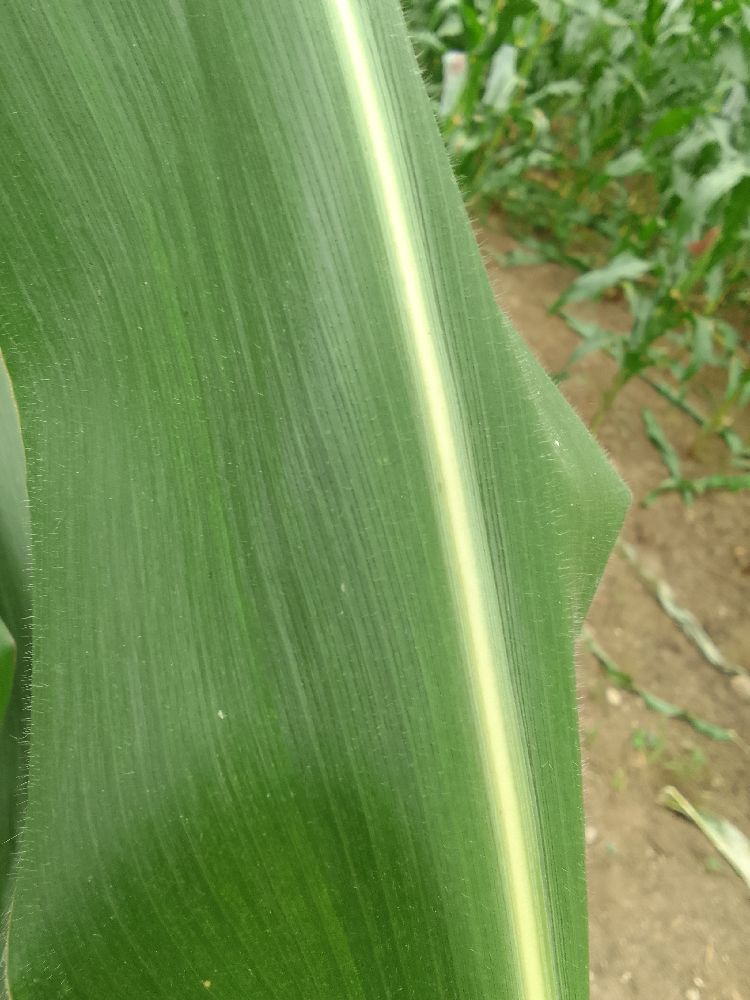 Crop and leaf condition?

maize, healthy
